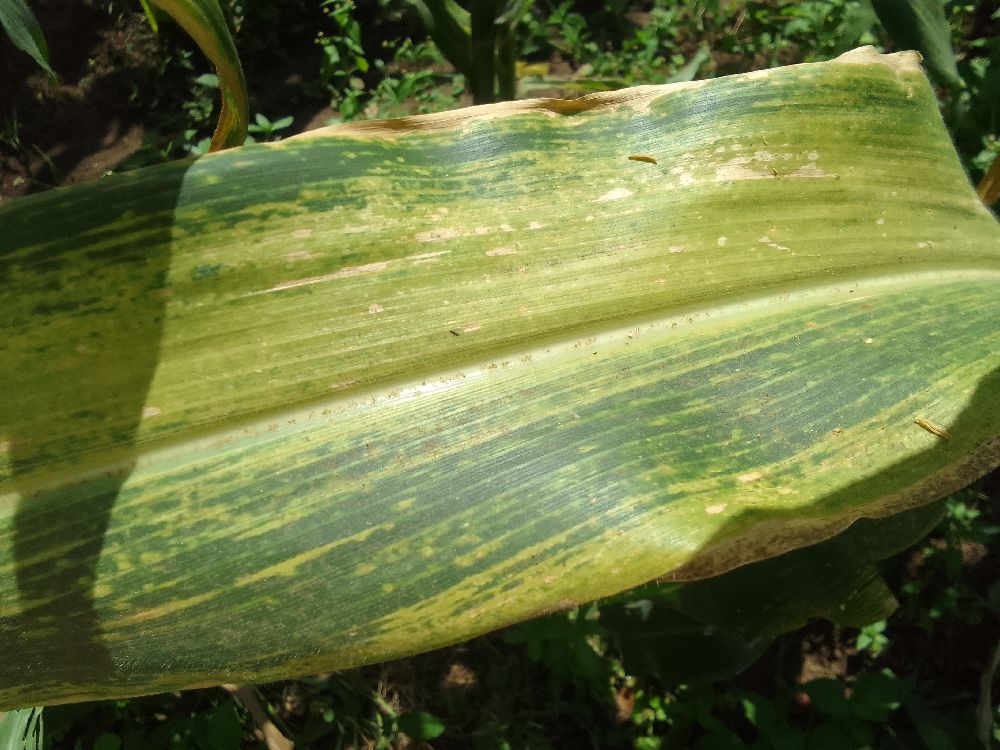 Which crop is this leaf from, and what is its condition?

maize, maize lethal necrosis
